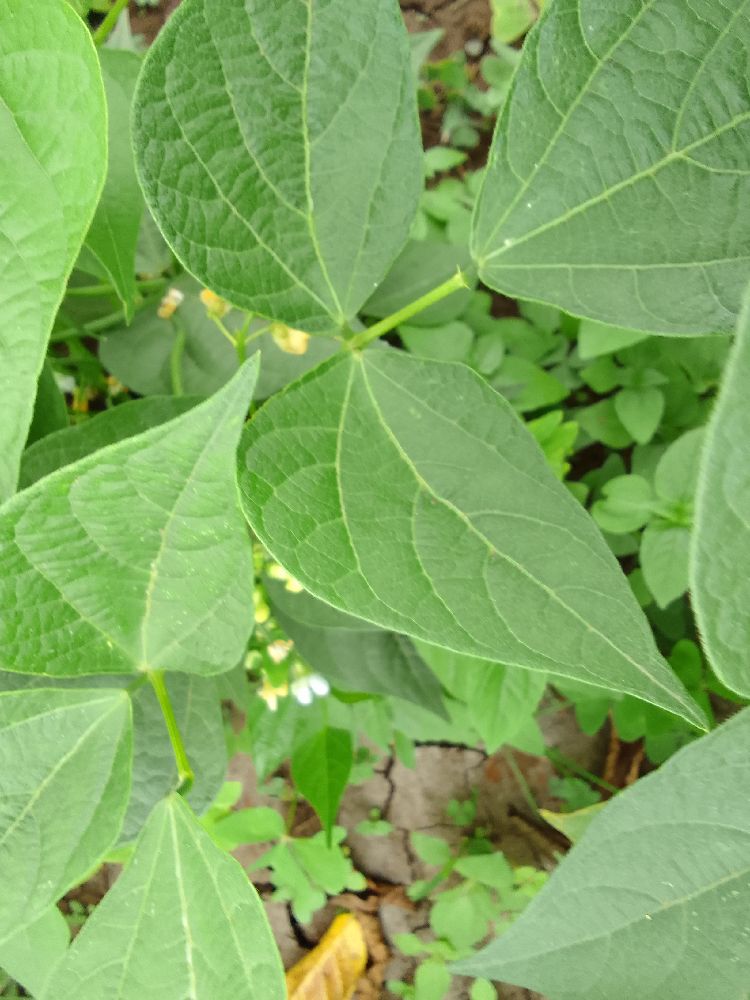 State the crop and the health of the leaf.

common bean, healthy
